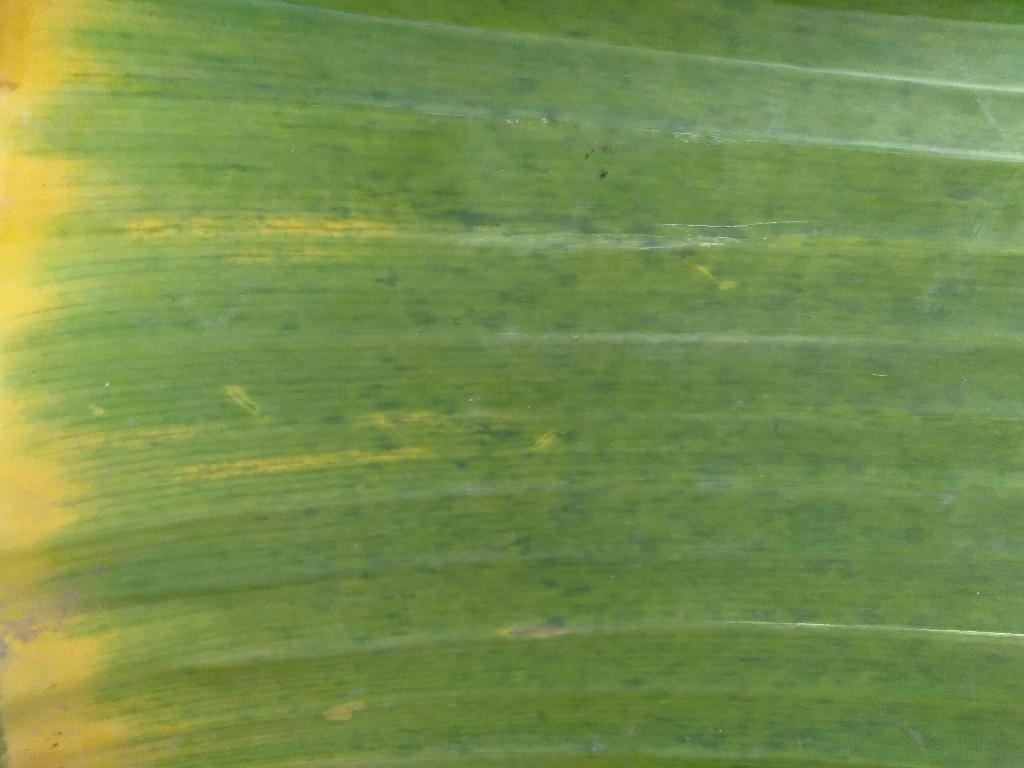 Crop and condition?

banana, fusarium wilt race 1
